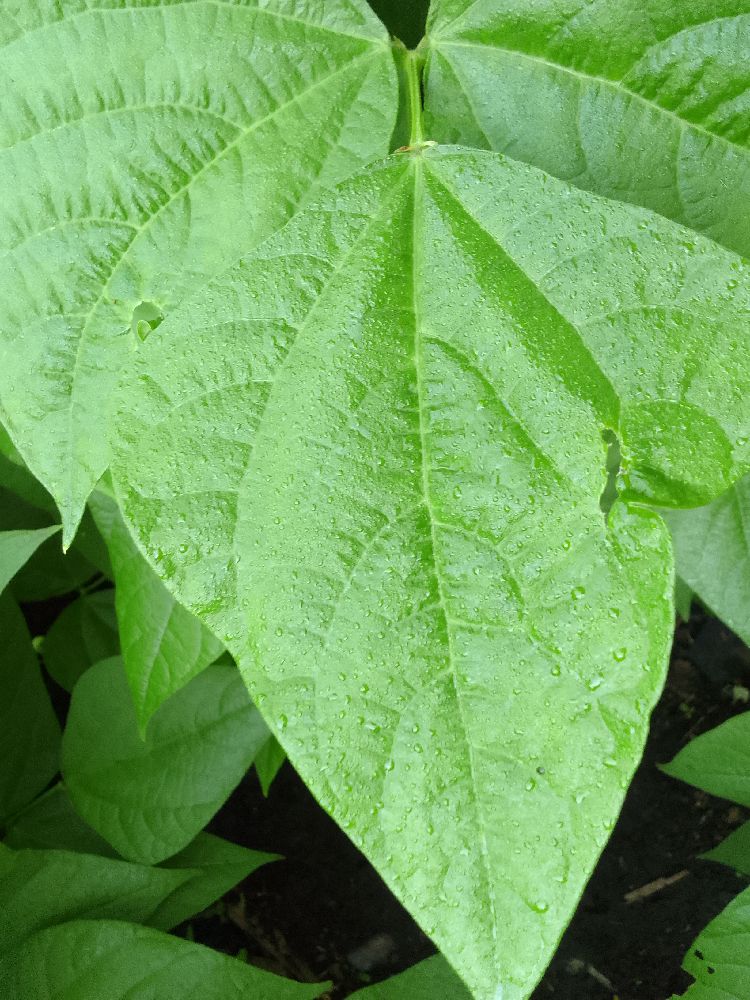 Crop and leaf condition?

common bean, healthy
